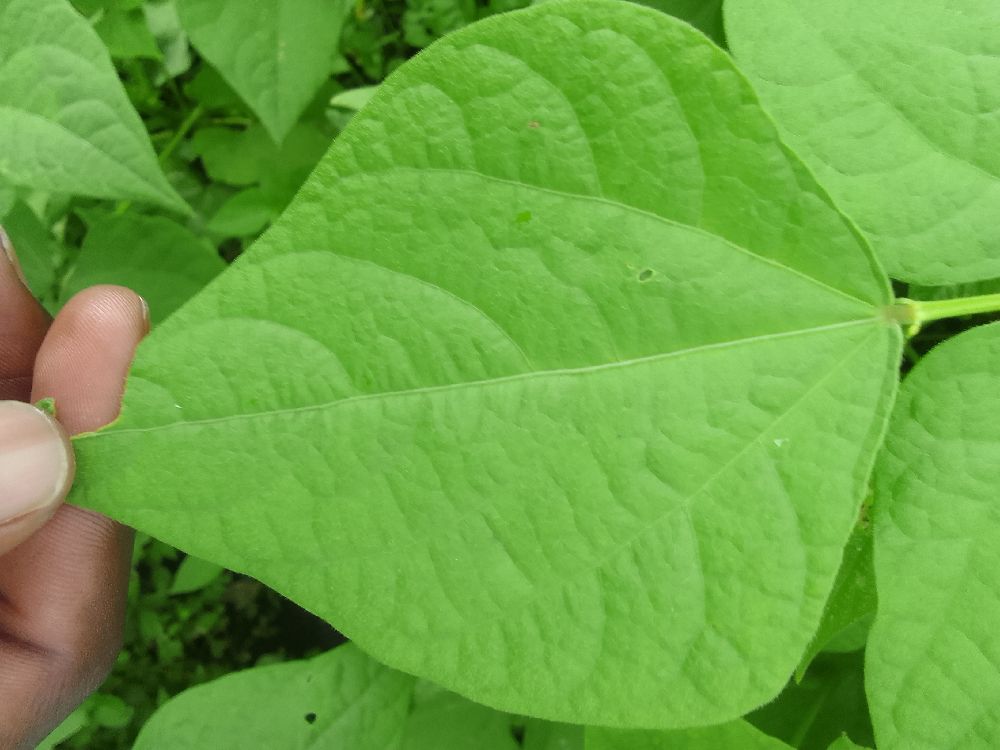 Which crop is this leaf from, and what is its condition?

common bean, healthy
